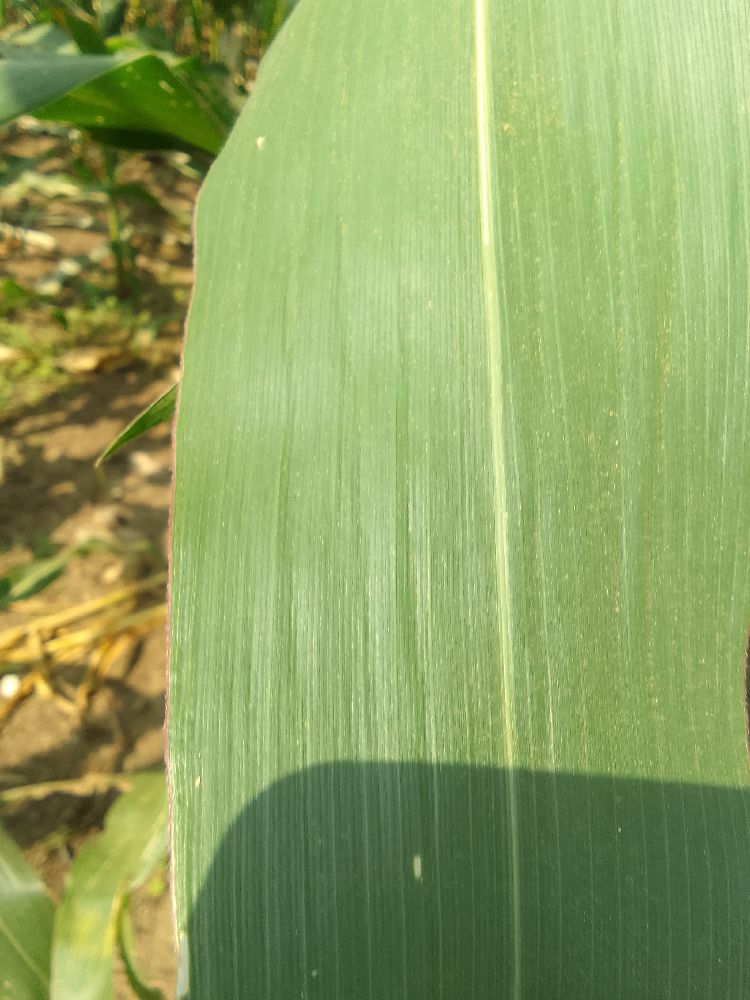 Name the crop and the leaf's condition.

maize, healthy
